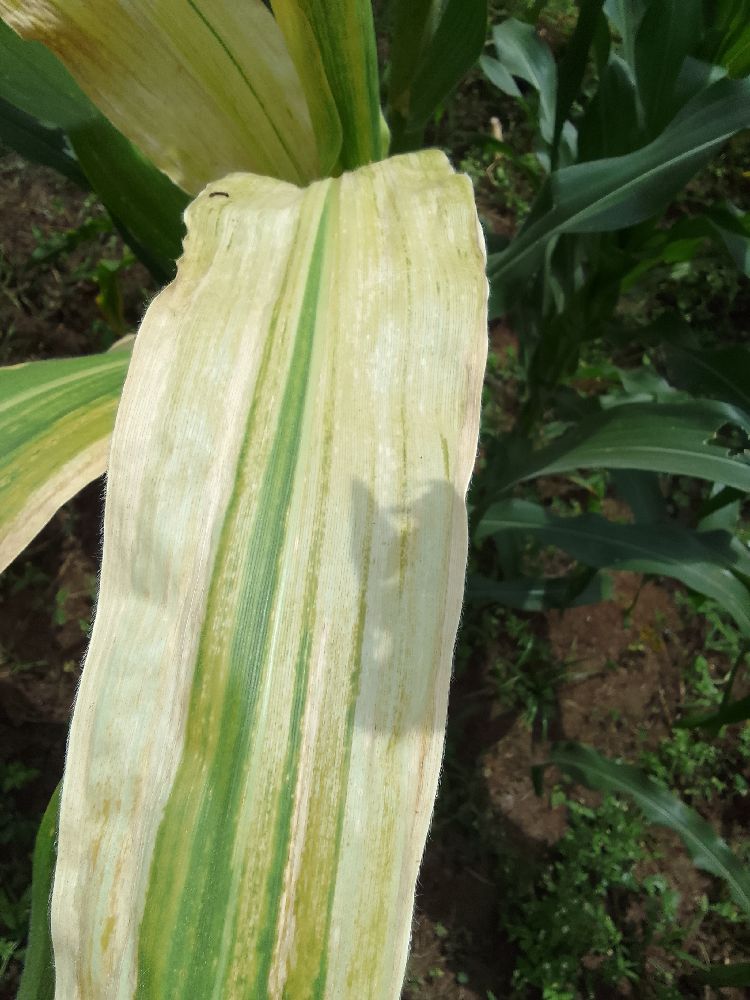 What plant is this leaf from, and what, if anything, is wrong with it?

maize, maize lethal necrosis
